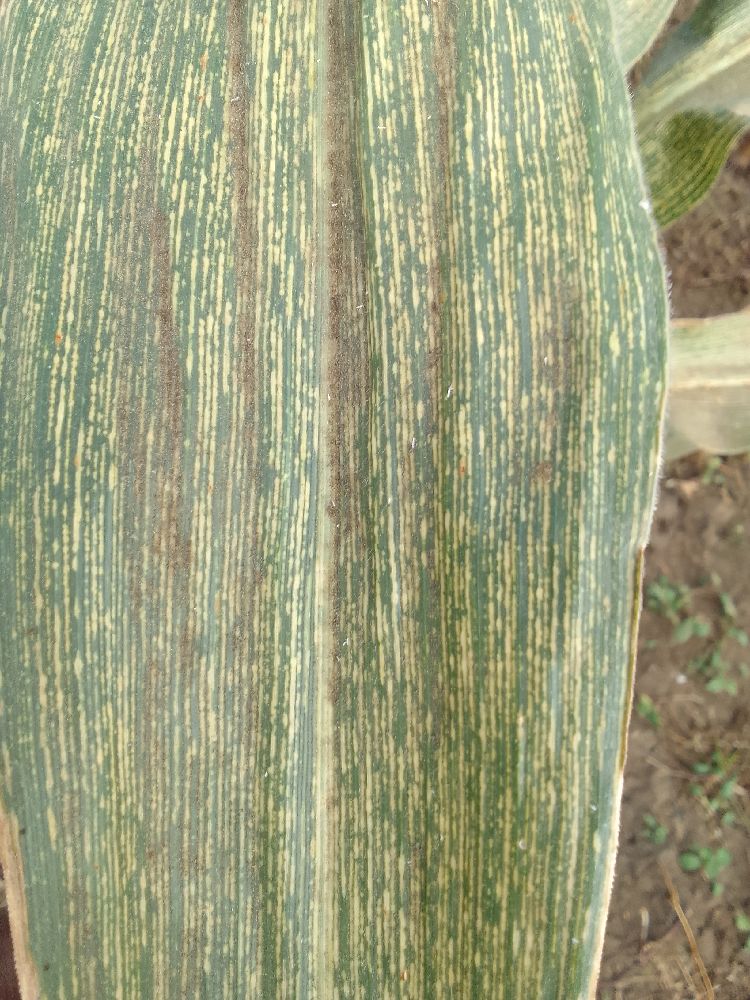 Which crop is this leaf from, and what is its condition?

maize, maize streak virus
